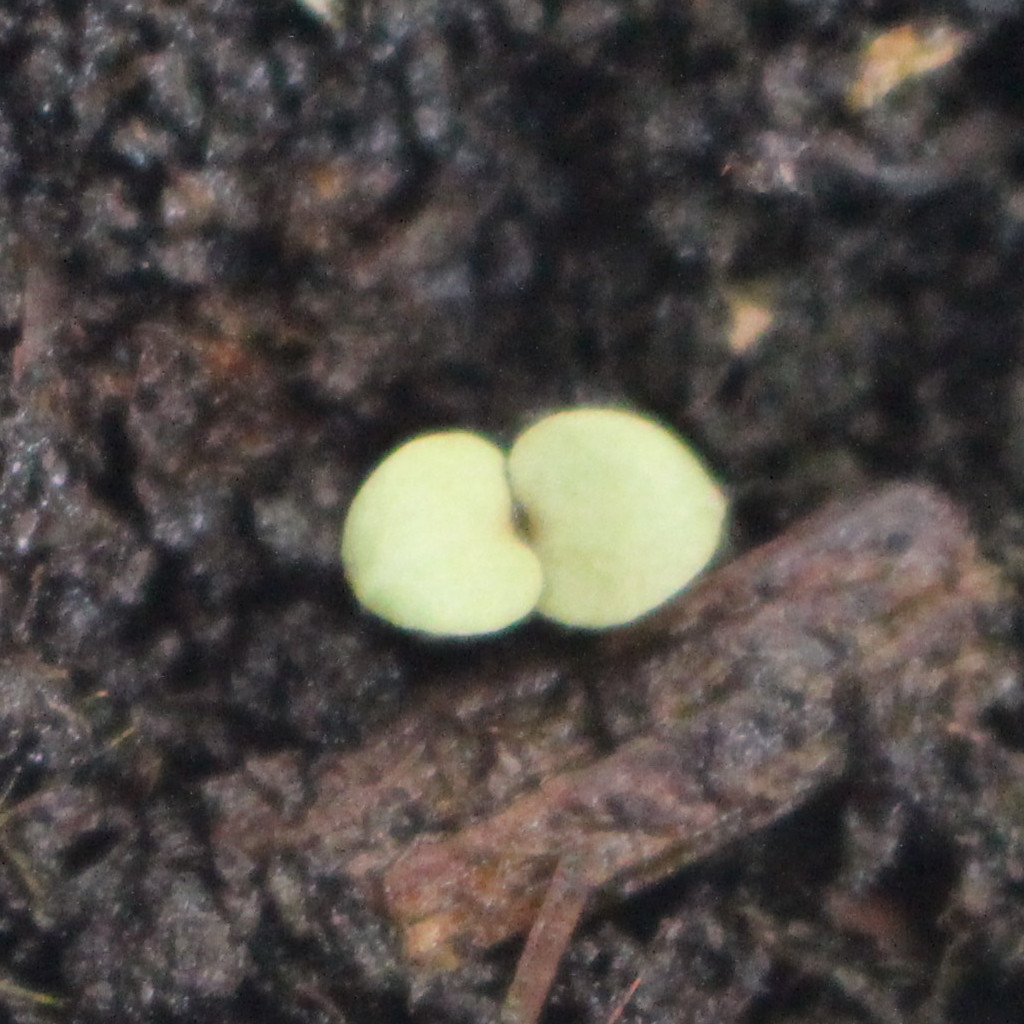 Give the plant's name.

Veronica persica
